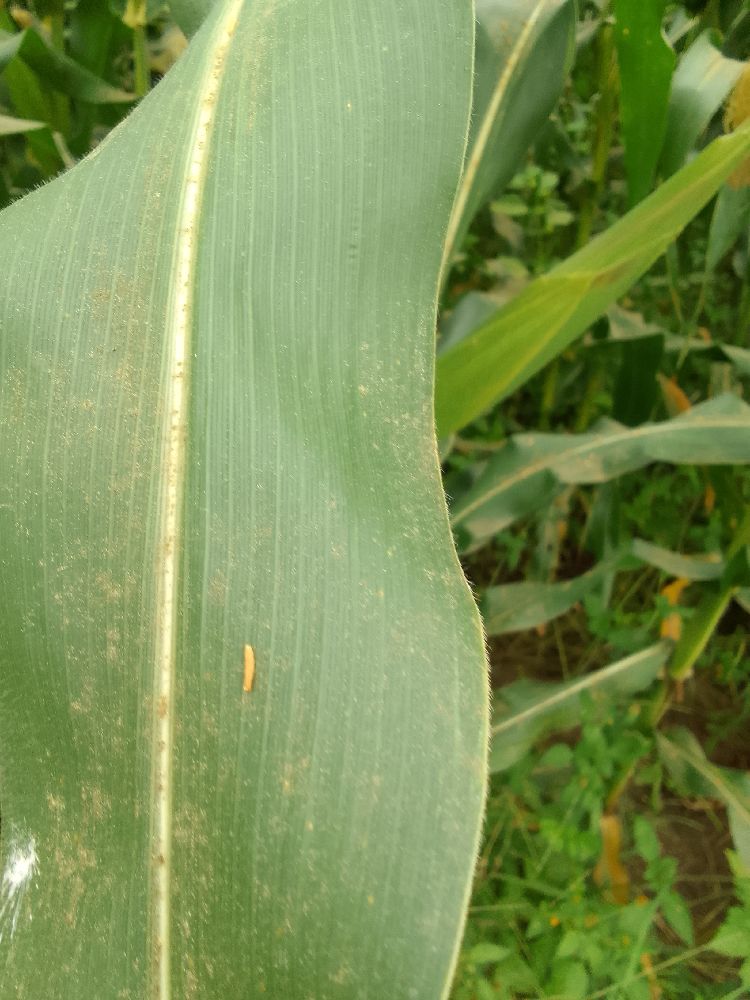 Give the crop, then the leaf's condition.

maize, healthy
